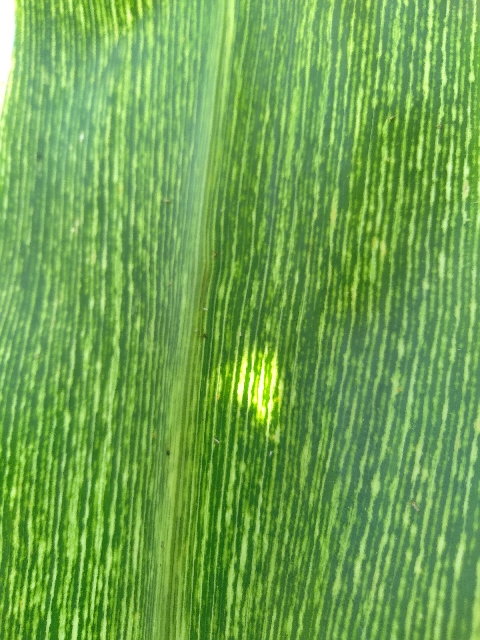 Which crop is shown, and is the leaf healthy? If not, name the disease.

maize, maize streak virus
